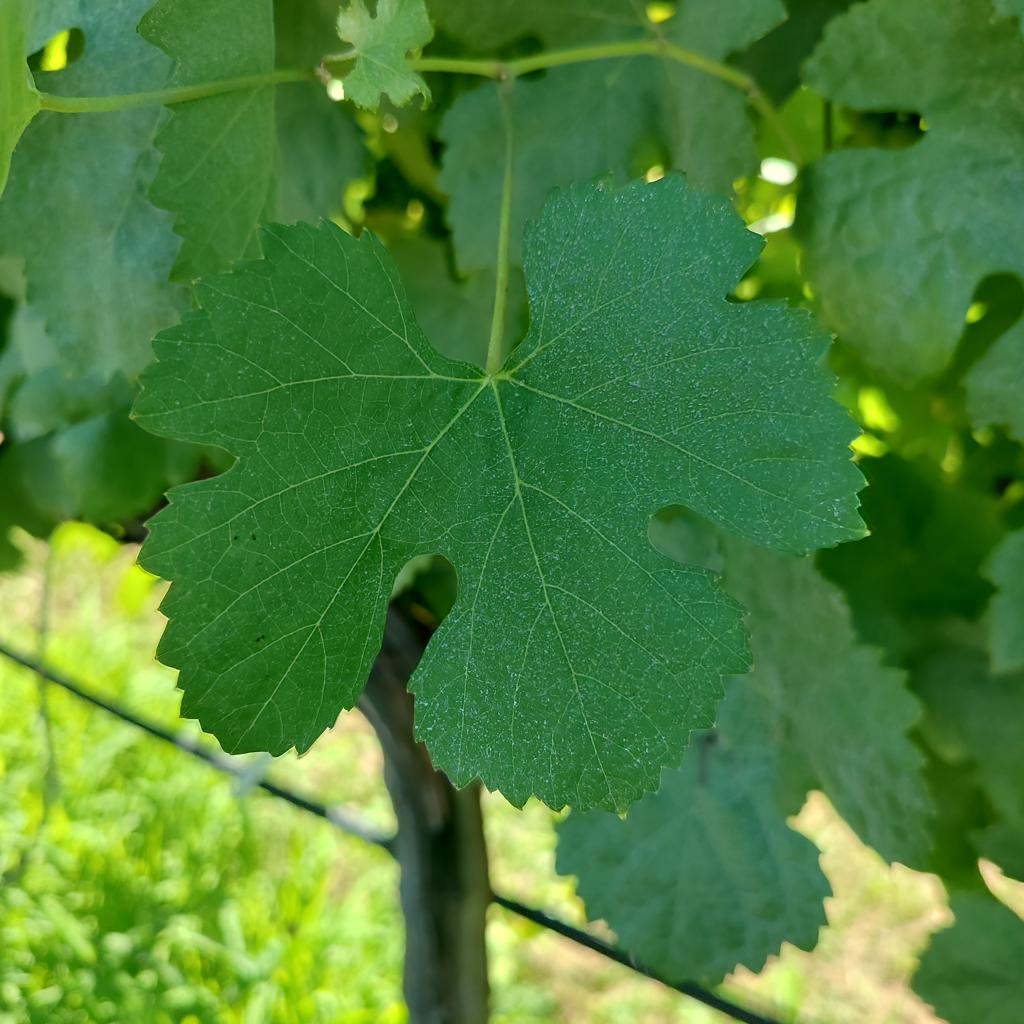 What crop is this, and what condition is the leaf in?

grapevine, healthy
